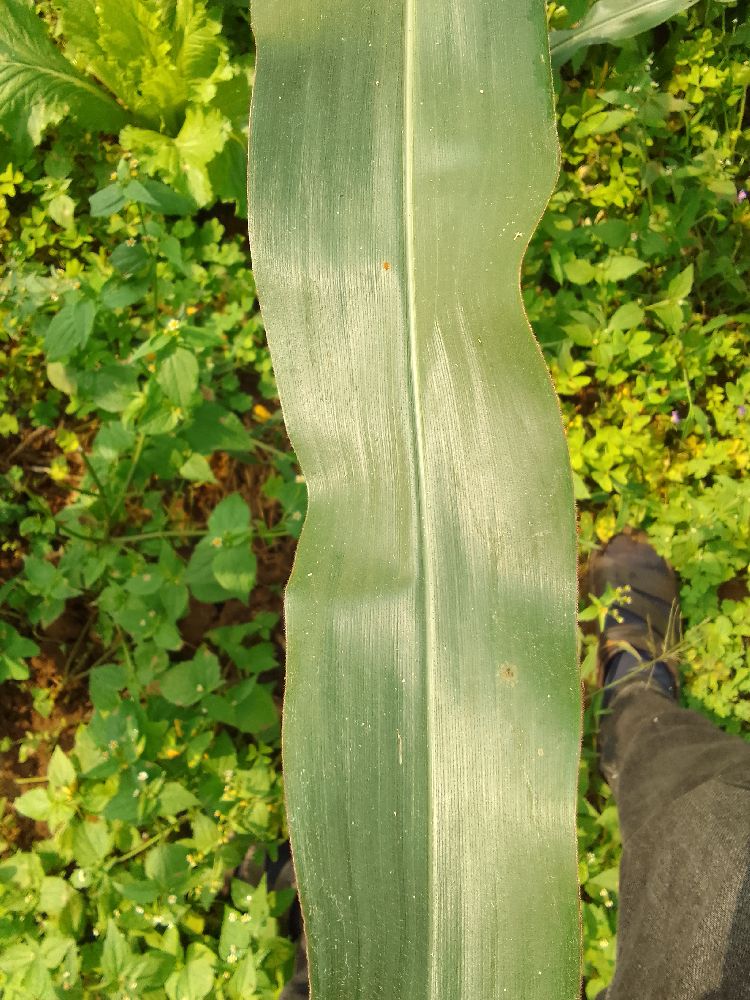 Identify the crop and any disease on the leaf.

maize, healthy
